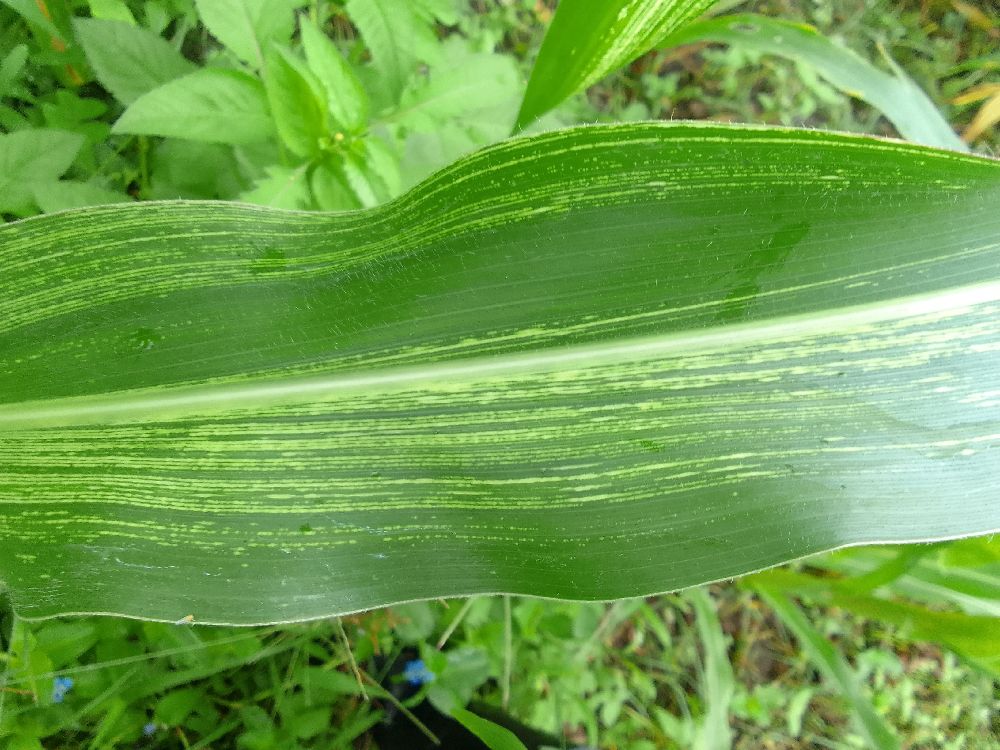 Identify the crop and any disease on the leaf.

maize, maize streak virus
